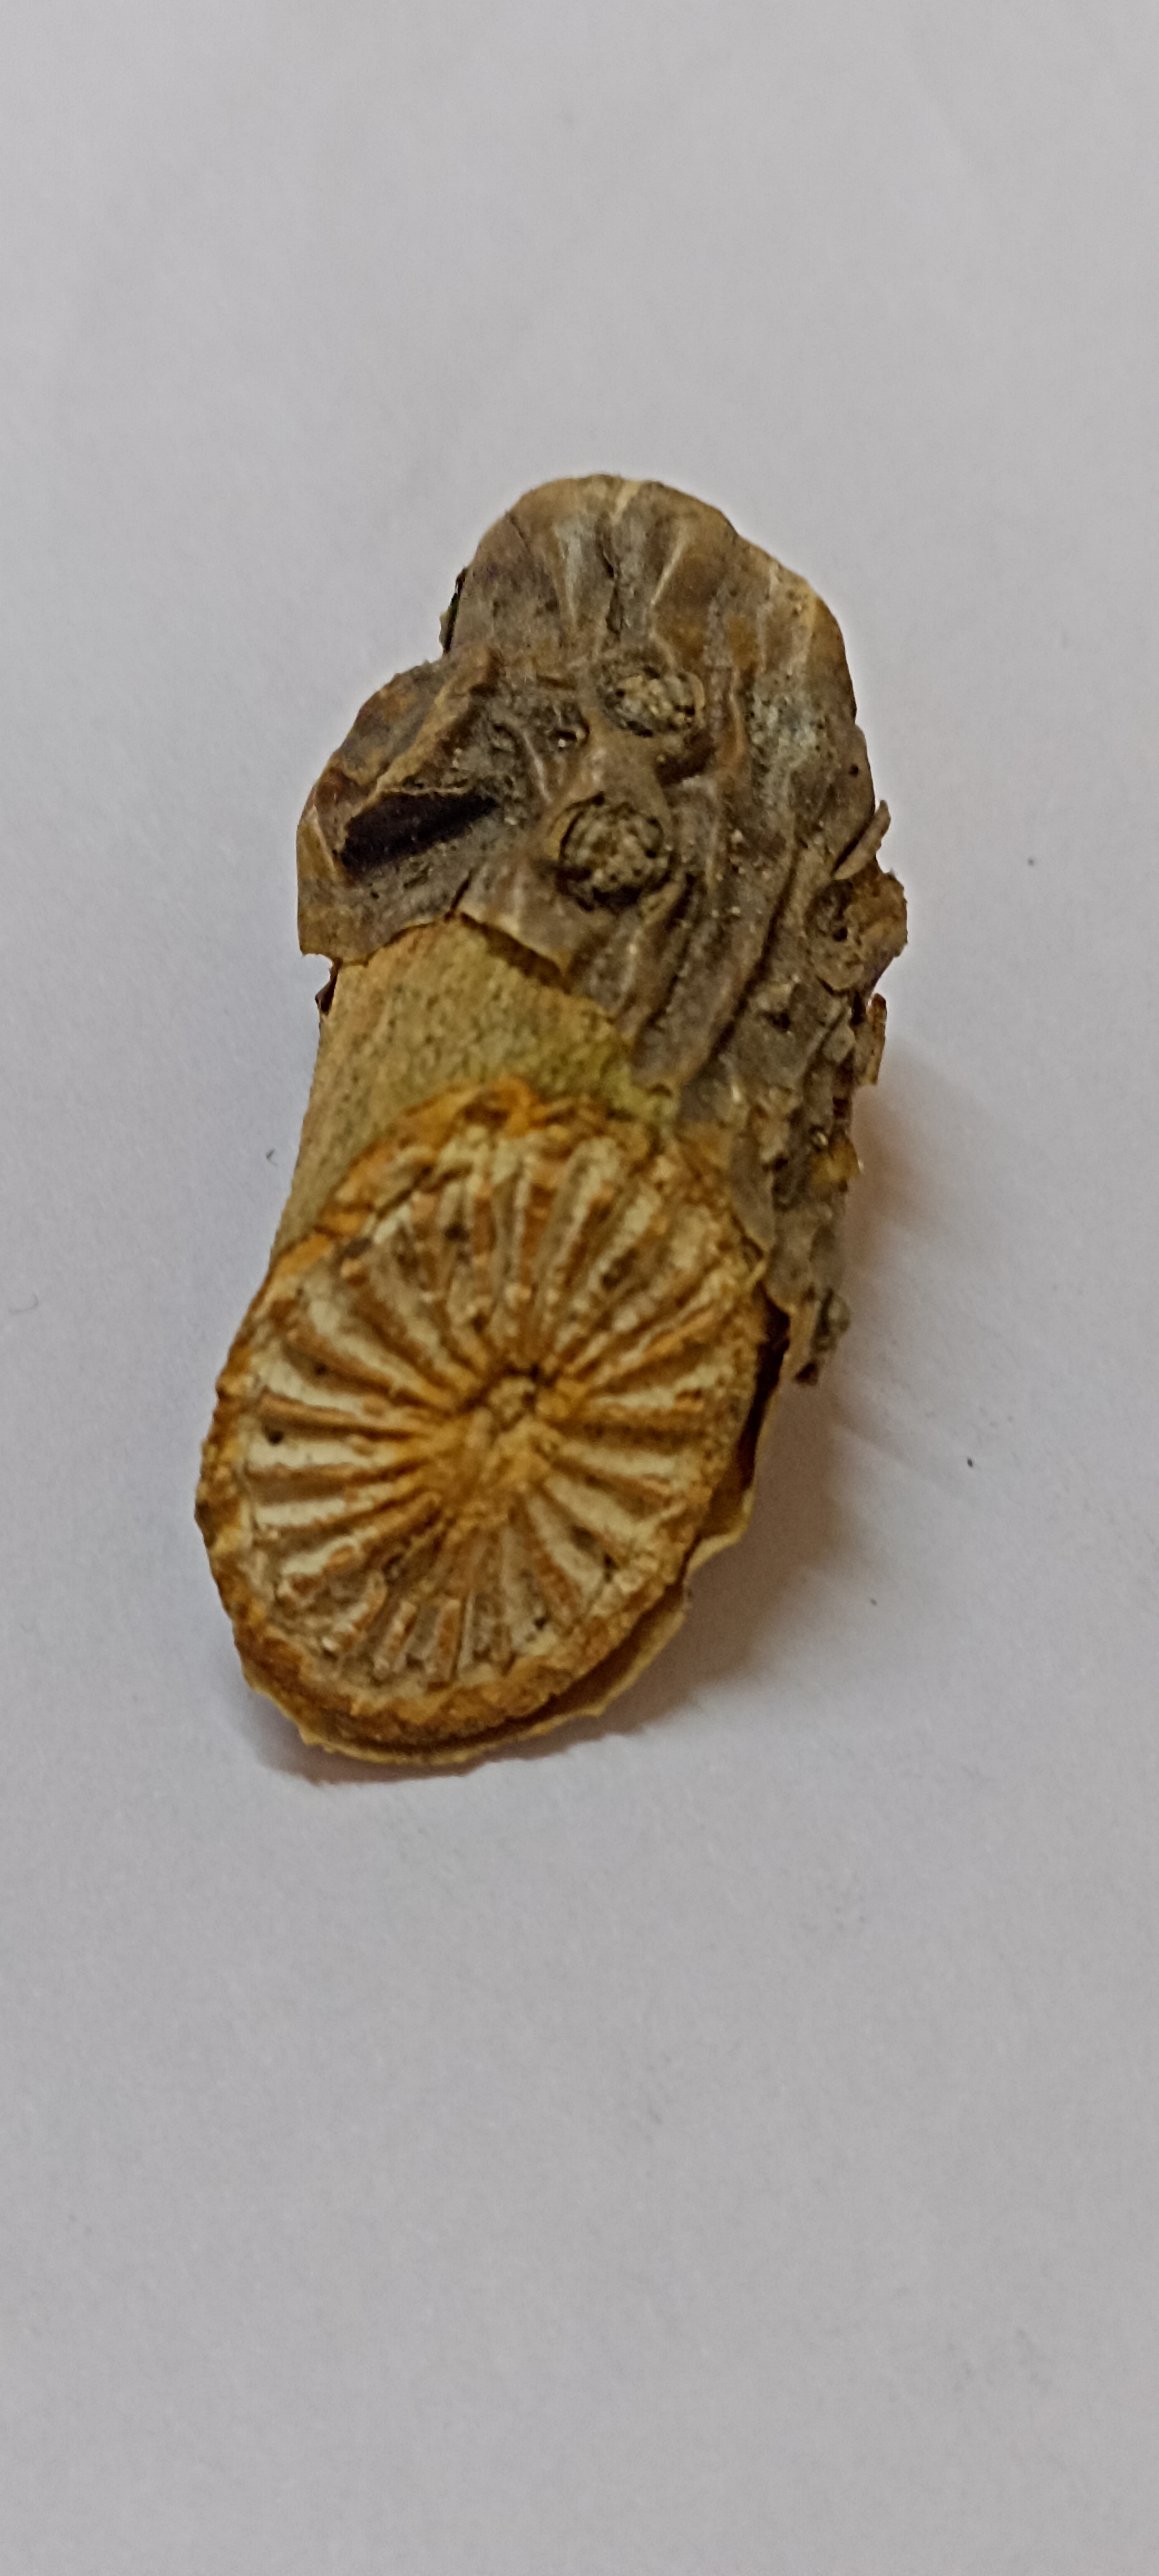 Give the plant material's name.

gulvel
